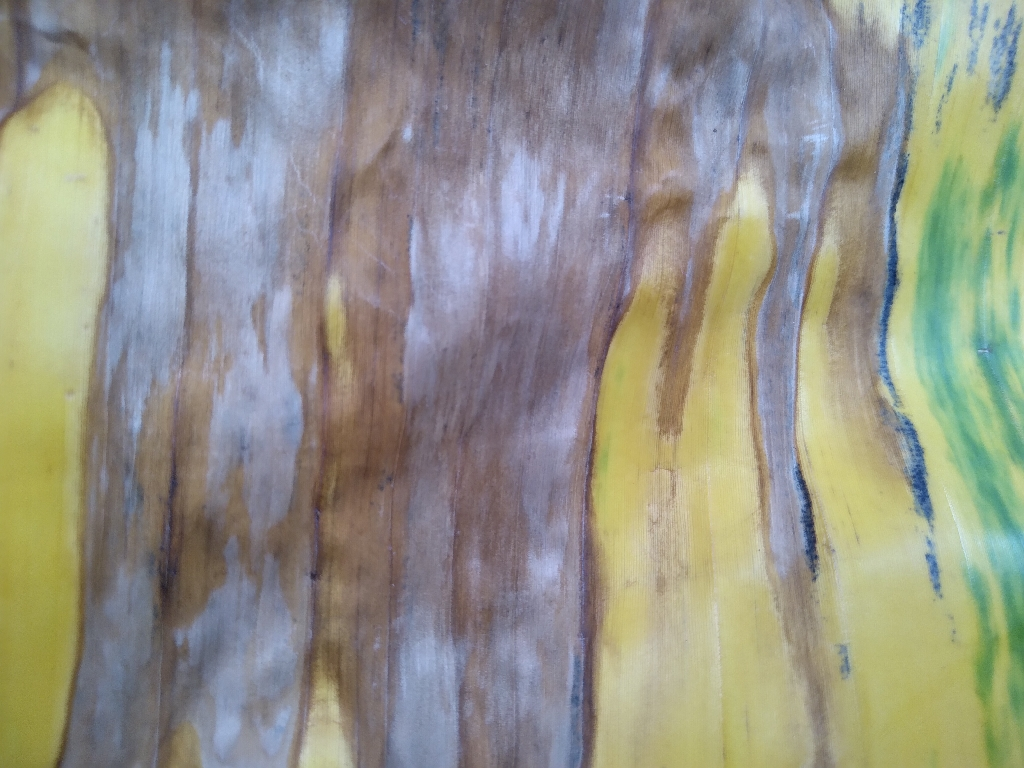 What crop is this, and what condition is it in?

banana, fusarium wilt race 1
